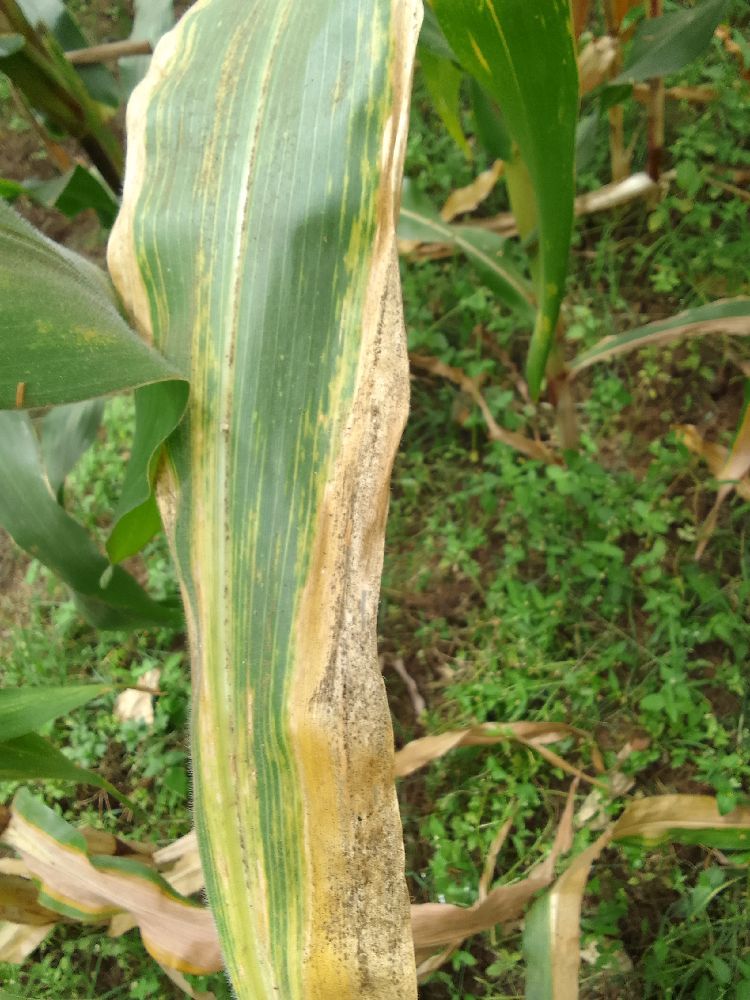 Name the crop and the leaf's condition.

maize, maize lethal necrosis
